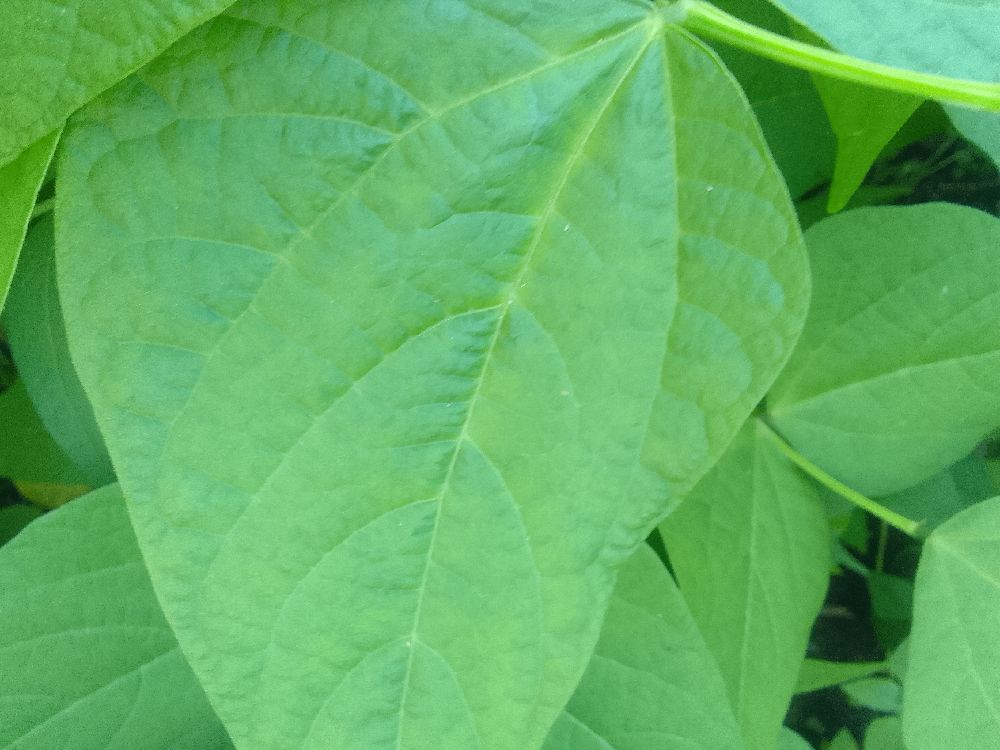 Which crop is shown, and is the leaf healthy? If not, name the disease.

common bean, healthy
